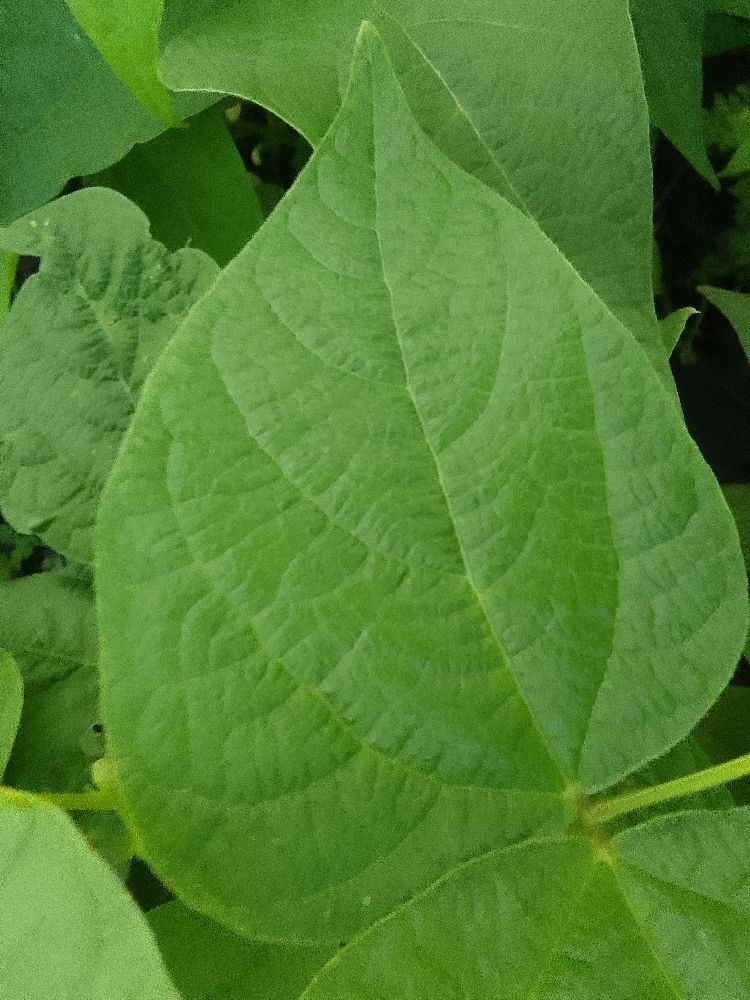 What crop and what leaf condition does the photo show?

common bean, healthy
